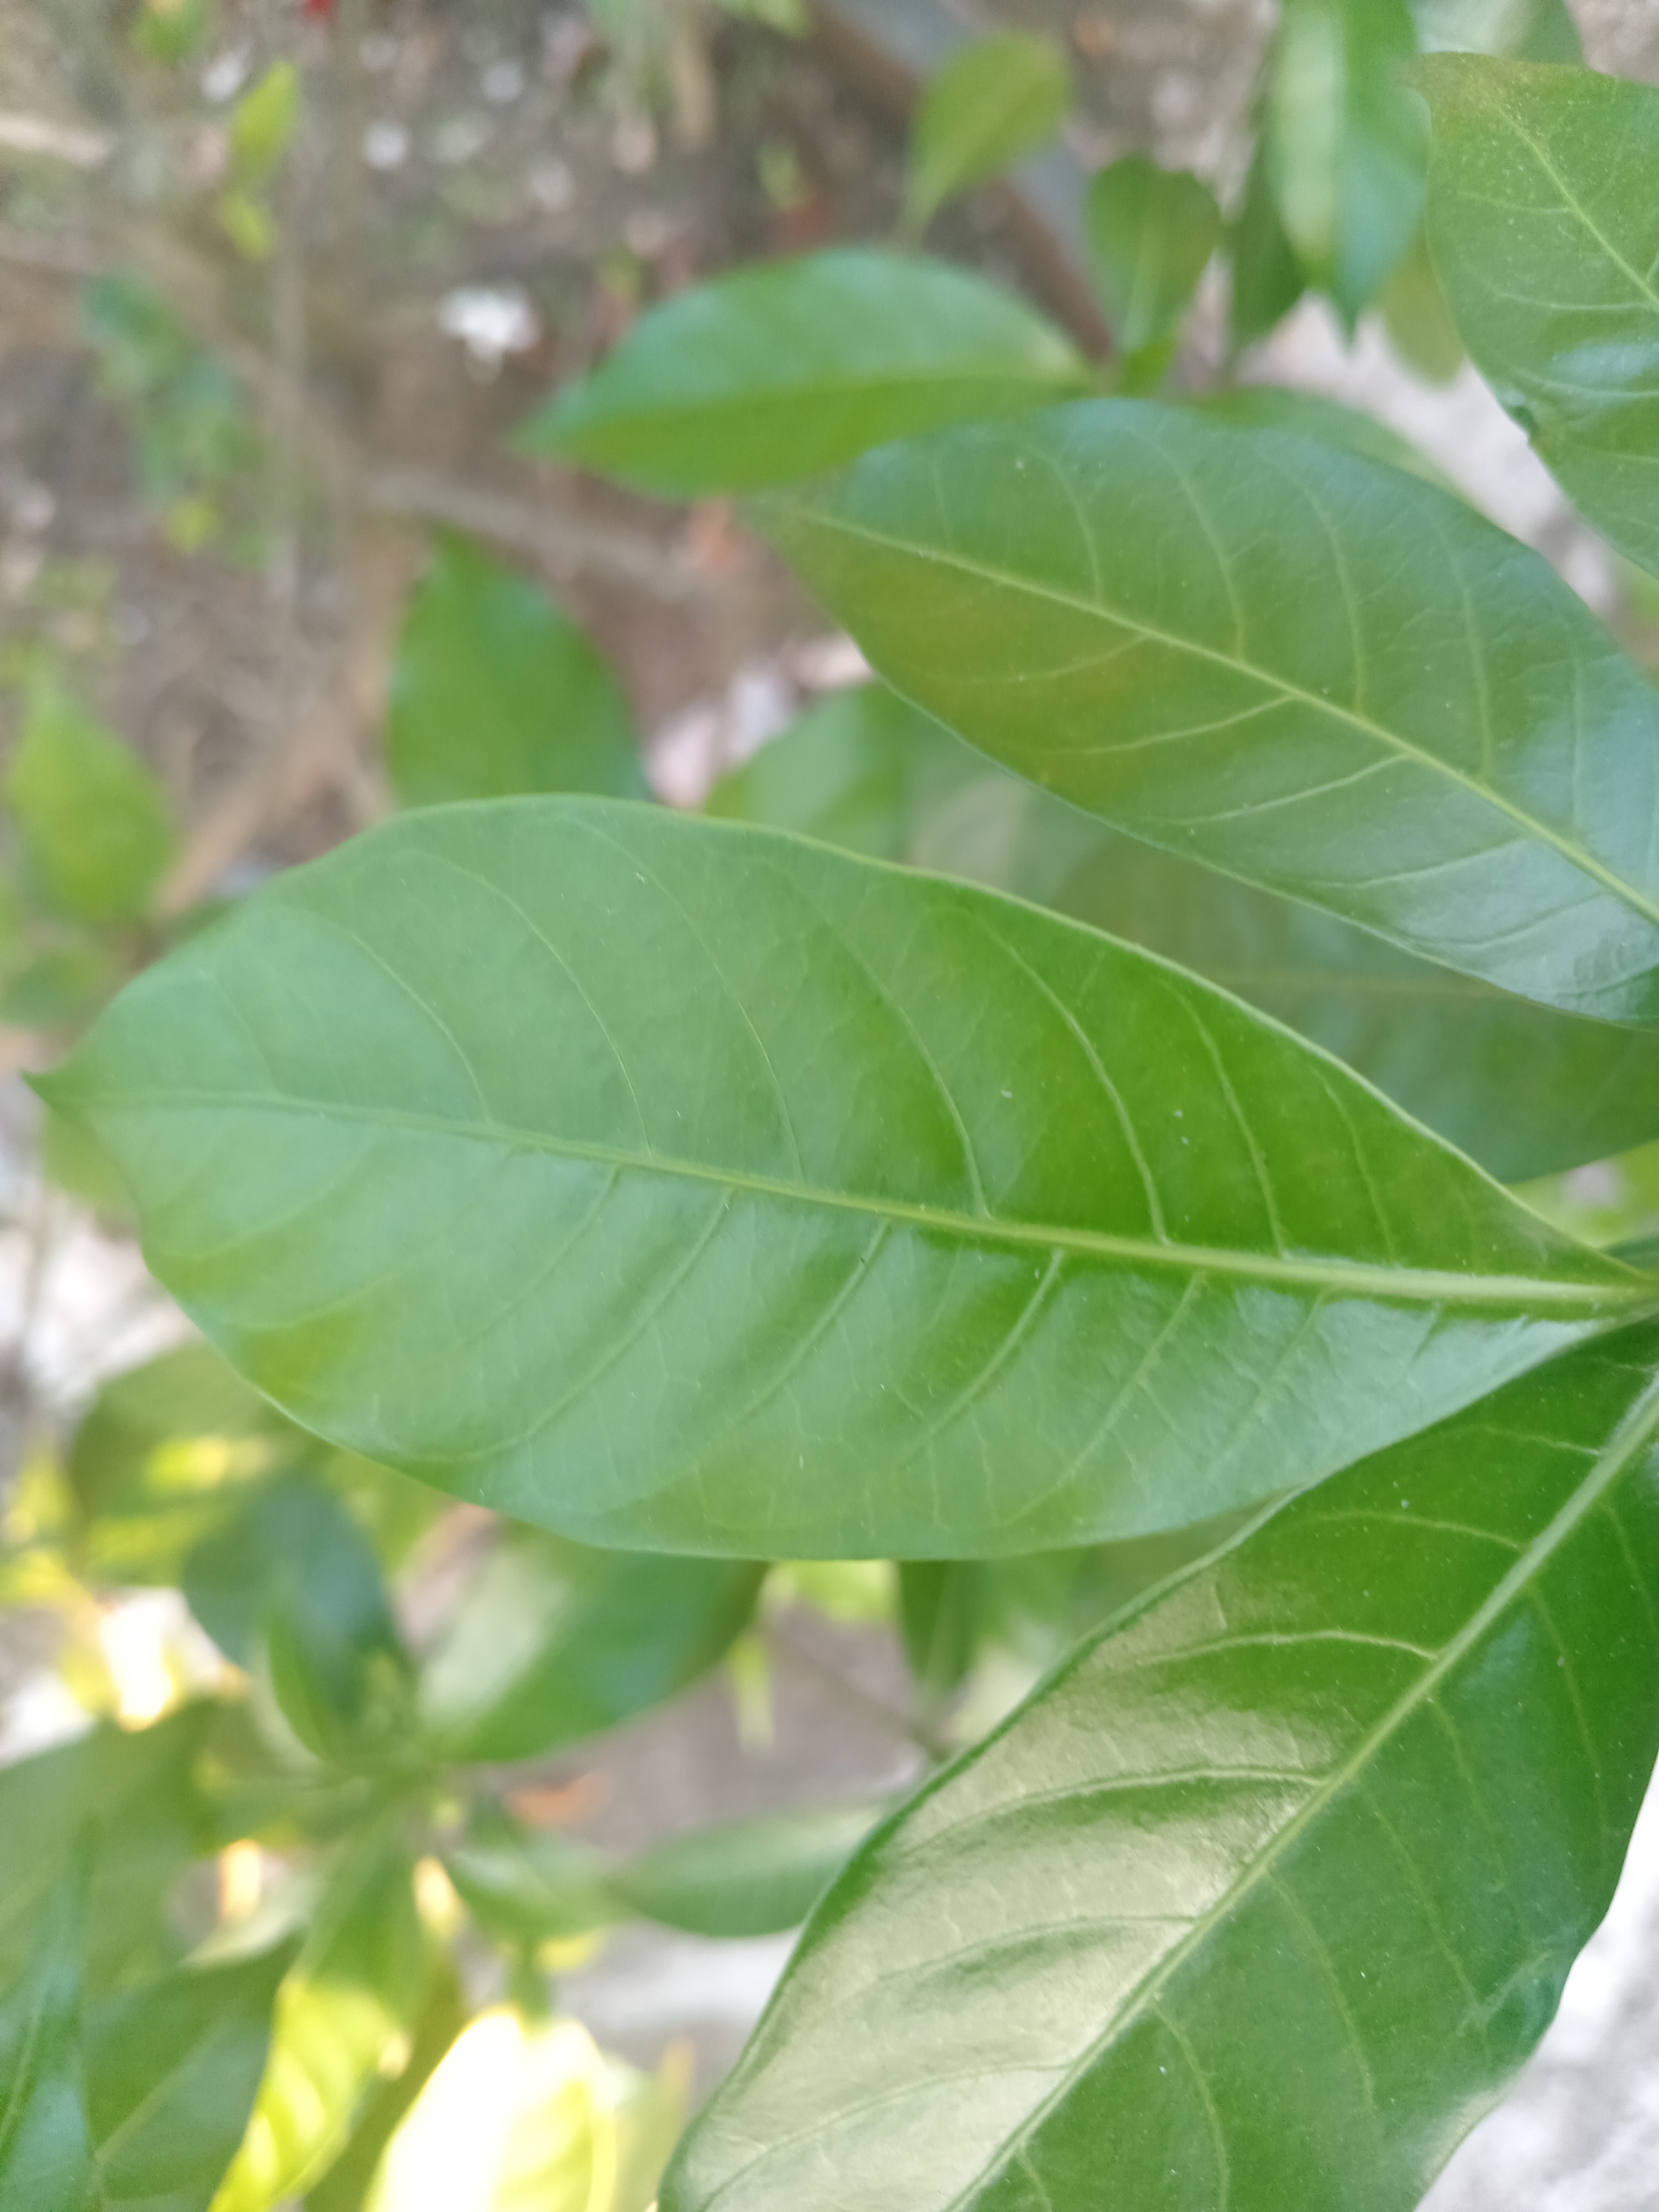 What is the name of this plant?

togor
